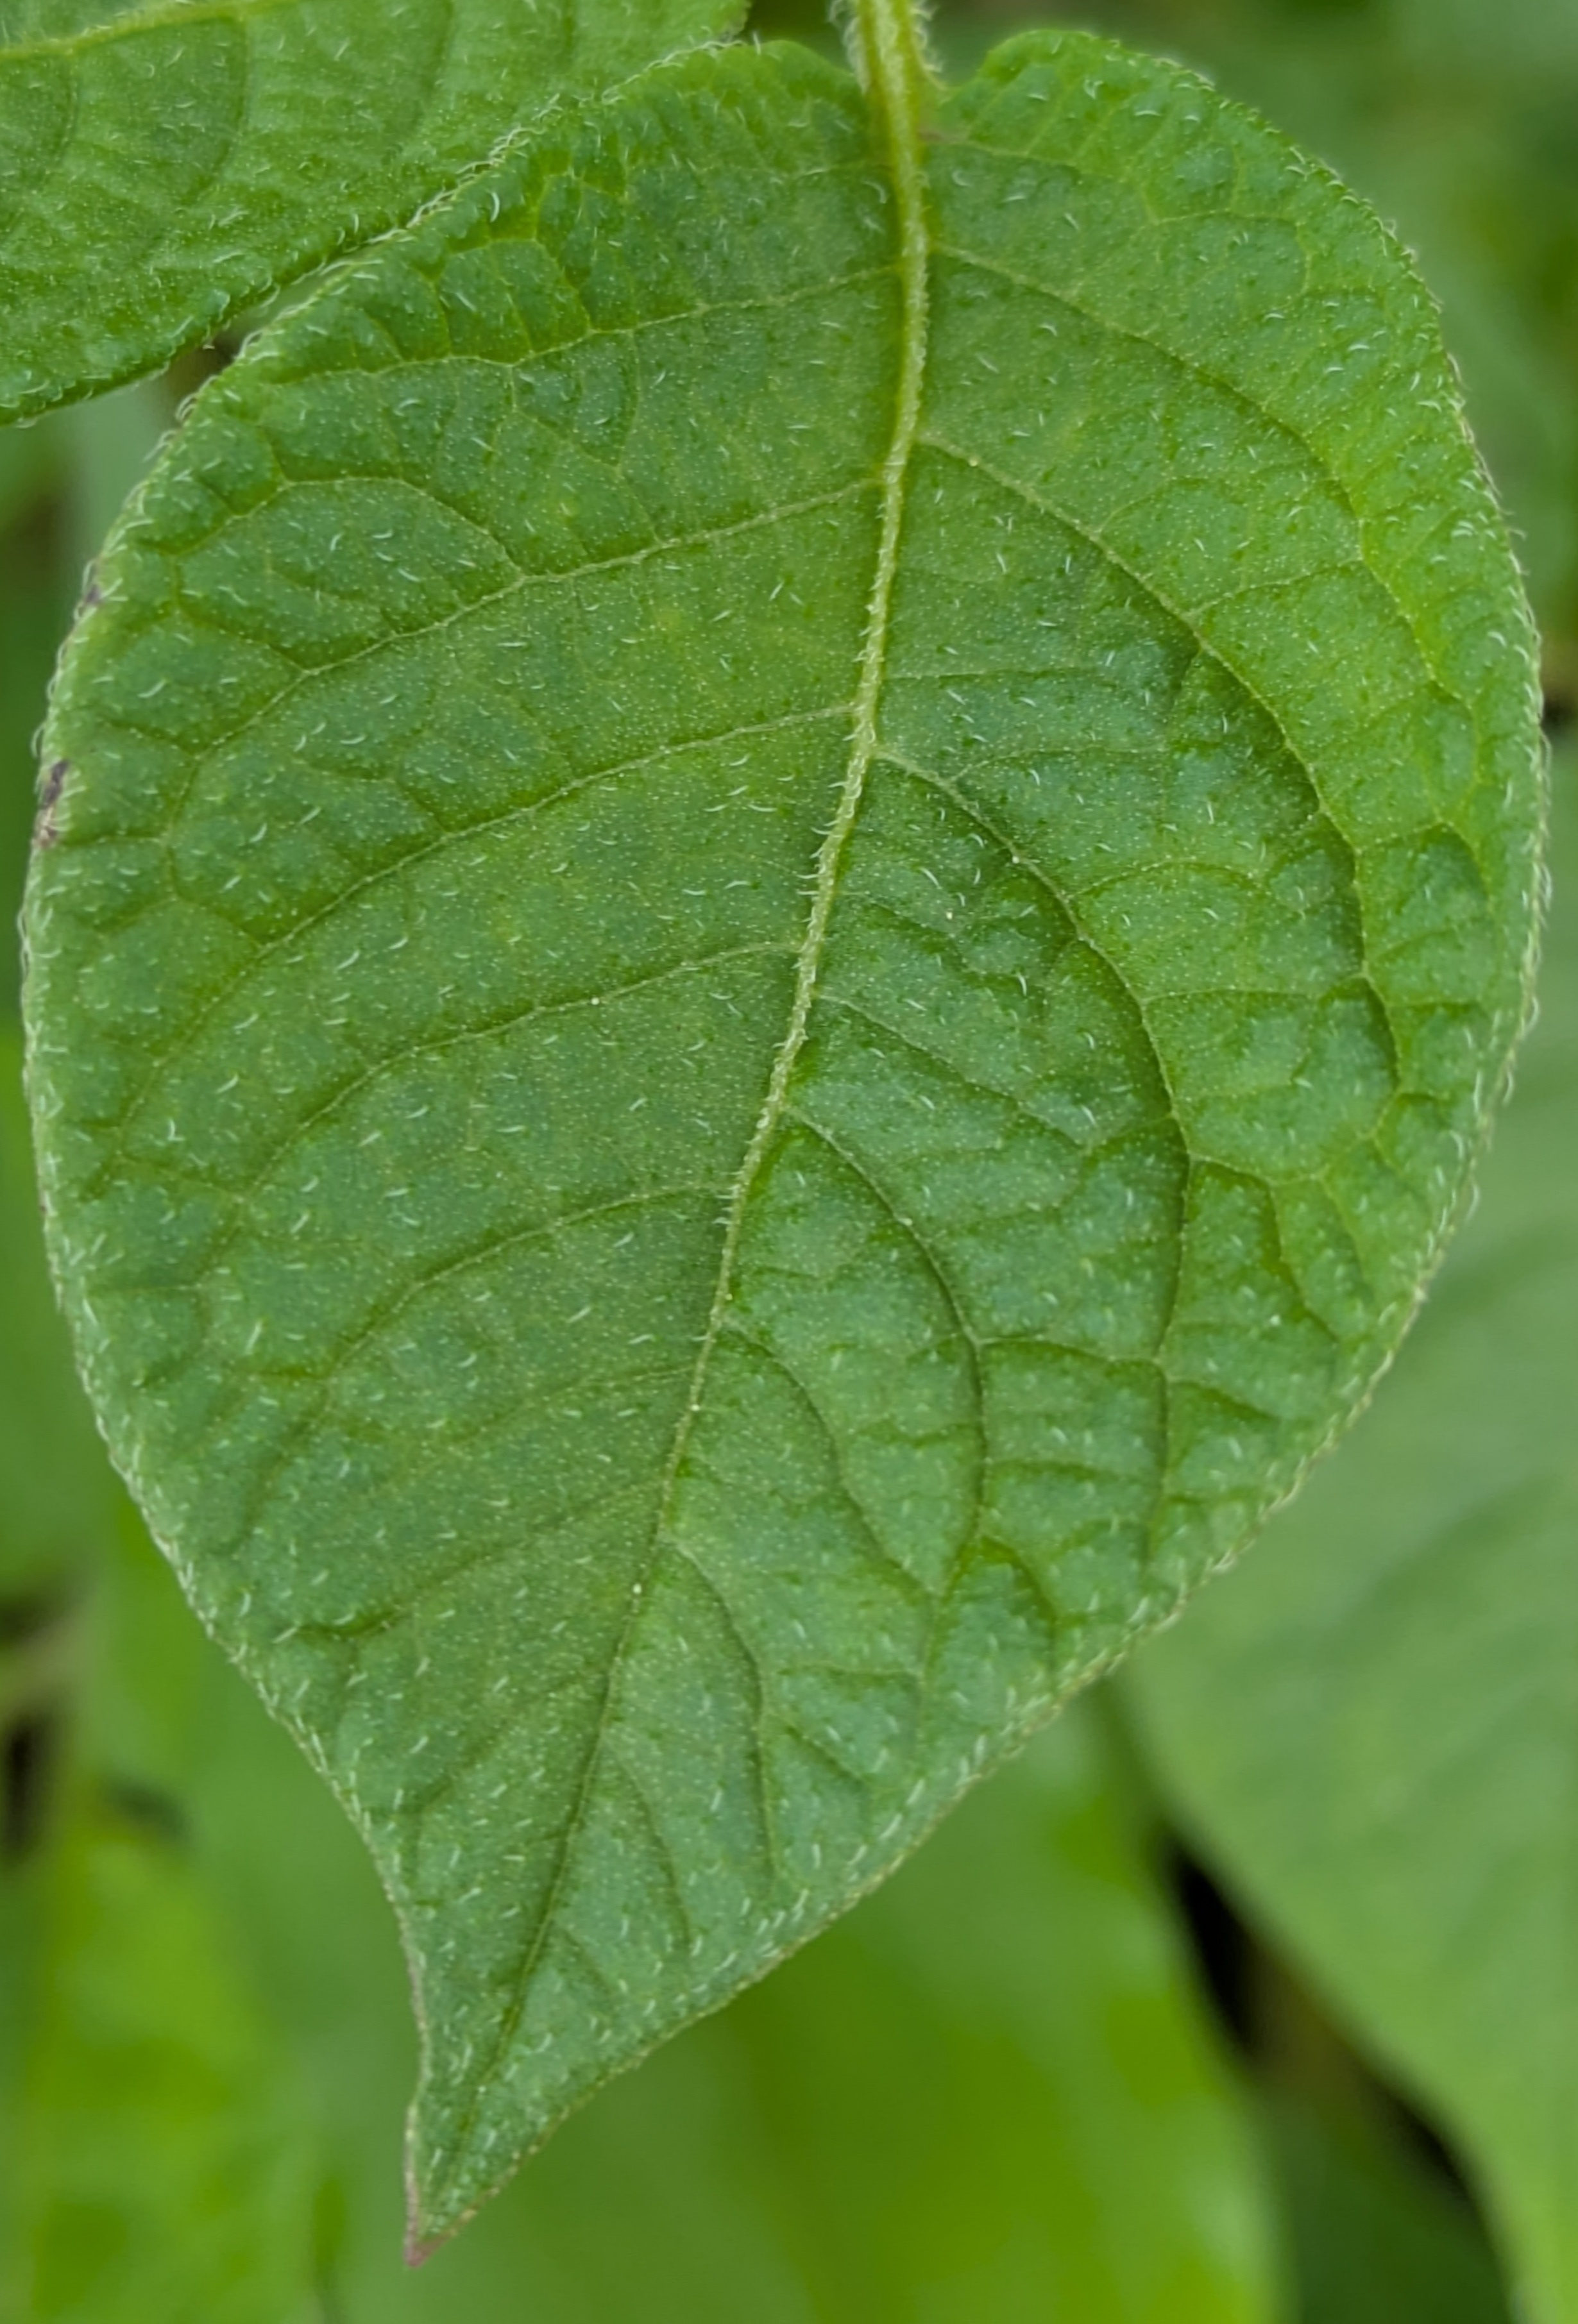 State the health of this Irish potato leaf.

healthy
